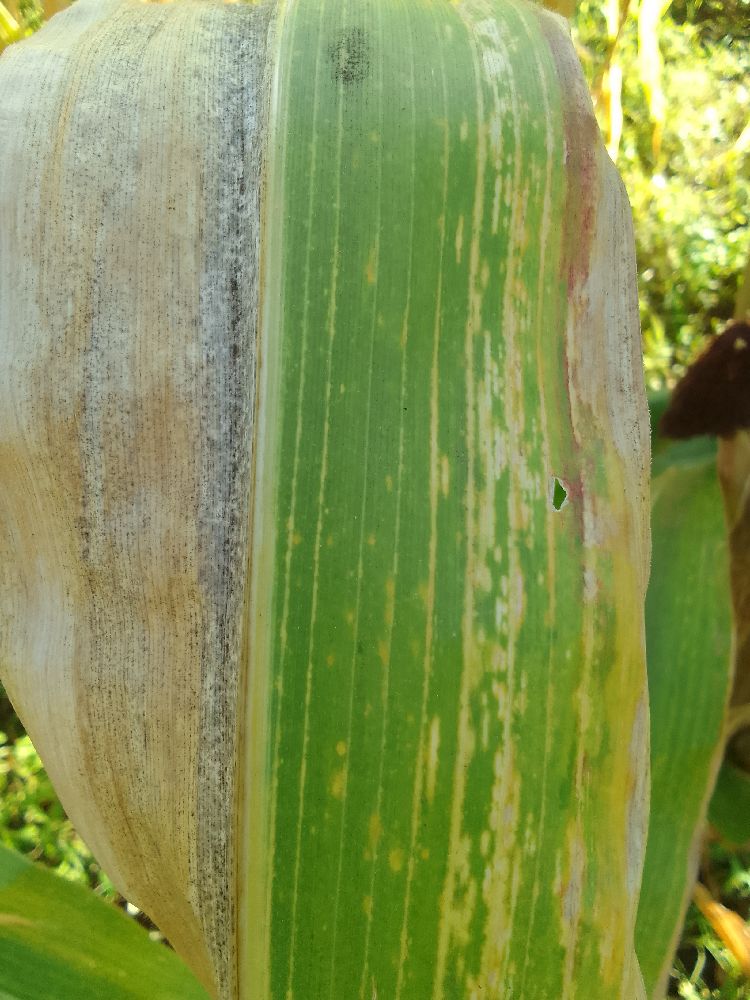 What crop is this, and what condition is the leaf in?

maize, maize lethal necrosis
